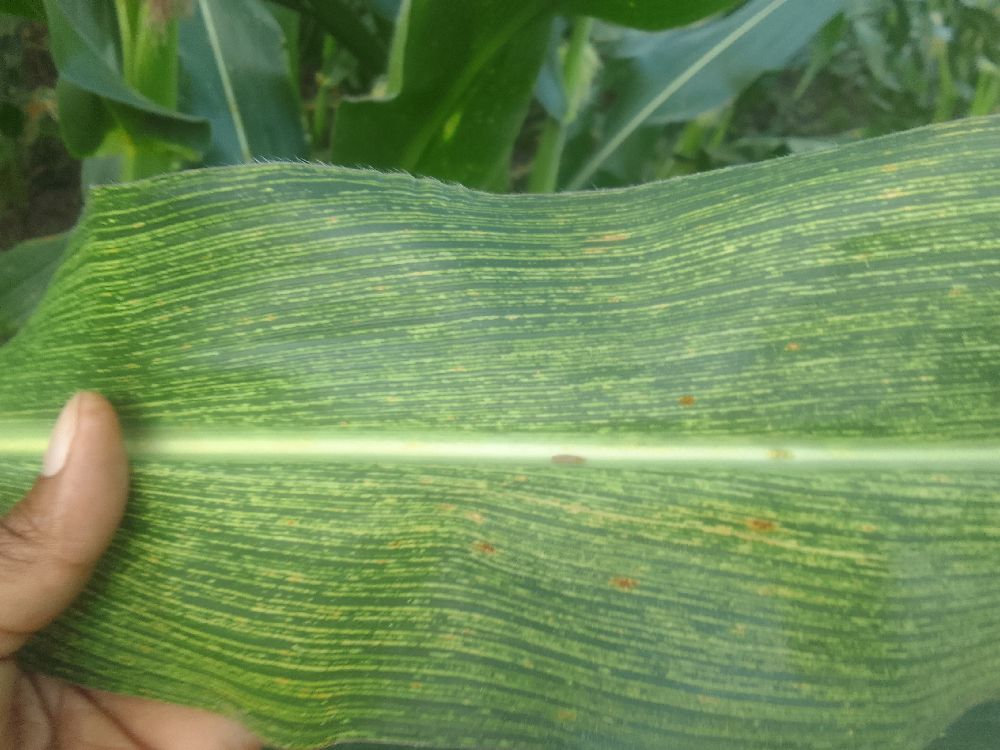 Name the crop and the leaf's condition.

maize, maize streak virus
